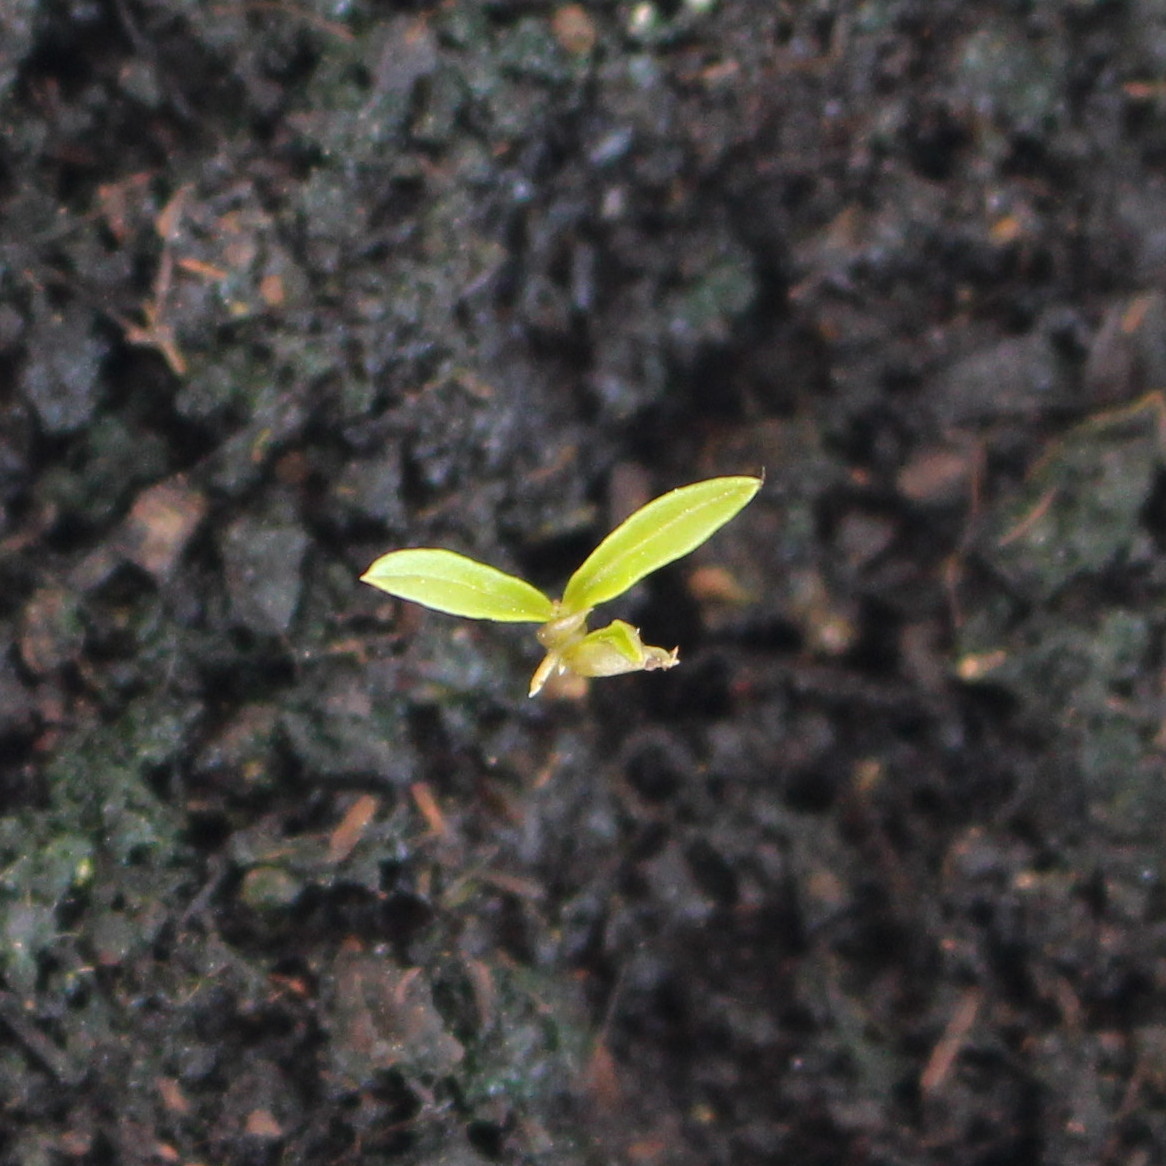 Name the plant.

Vicia sativa
